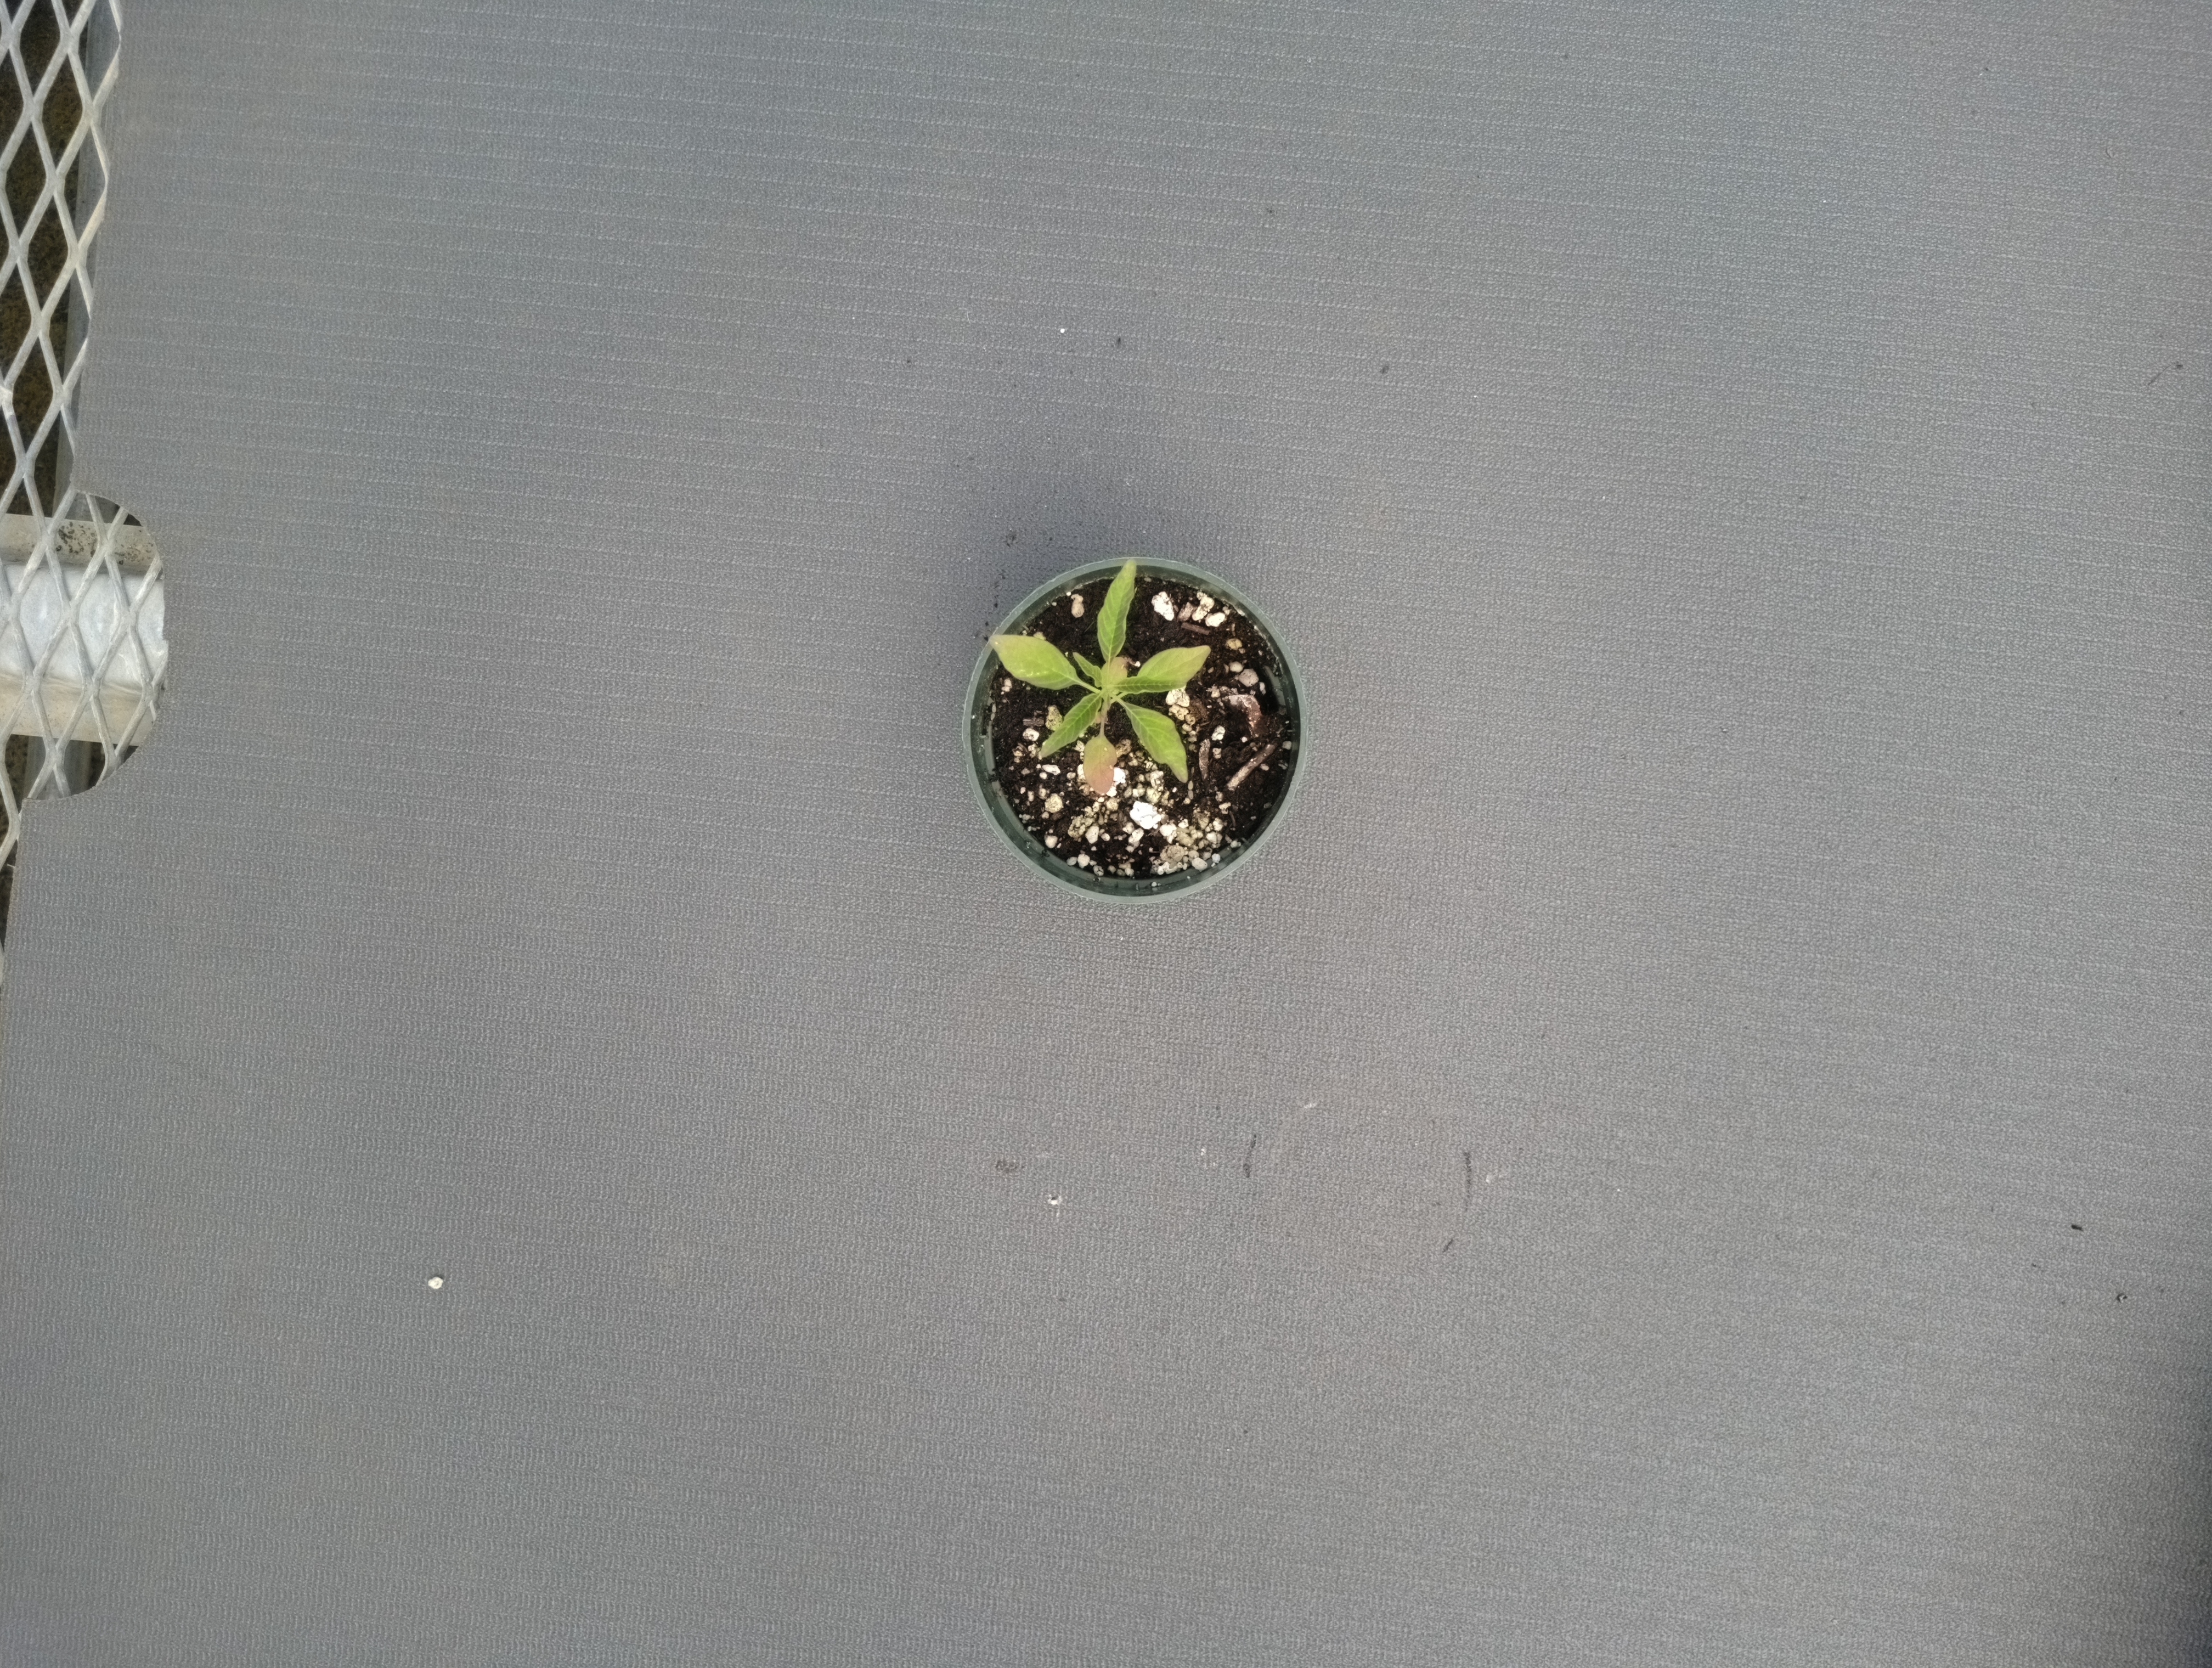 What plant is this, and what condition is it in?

waterhemp, healthy untreated
